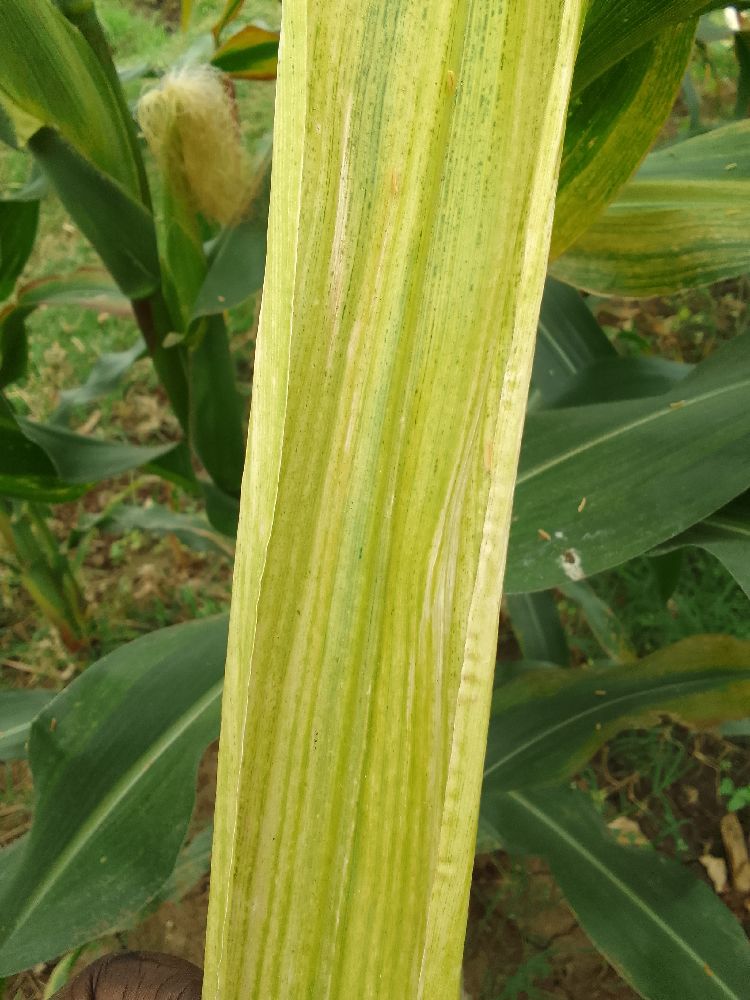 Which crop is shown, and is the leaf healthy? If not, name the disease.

maize, maize lethal necrosis
